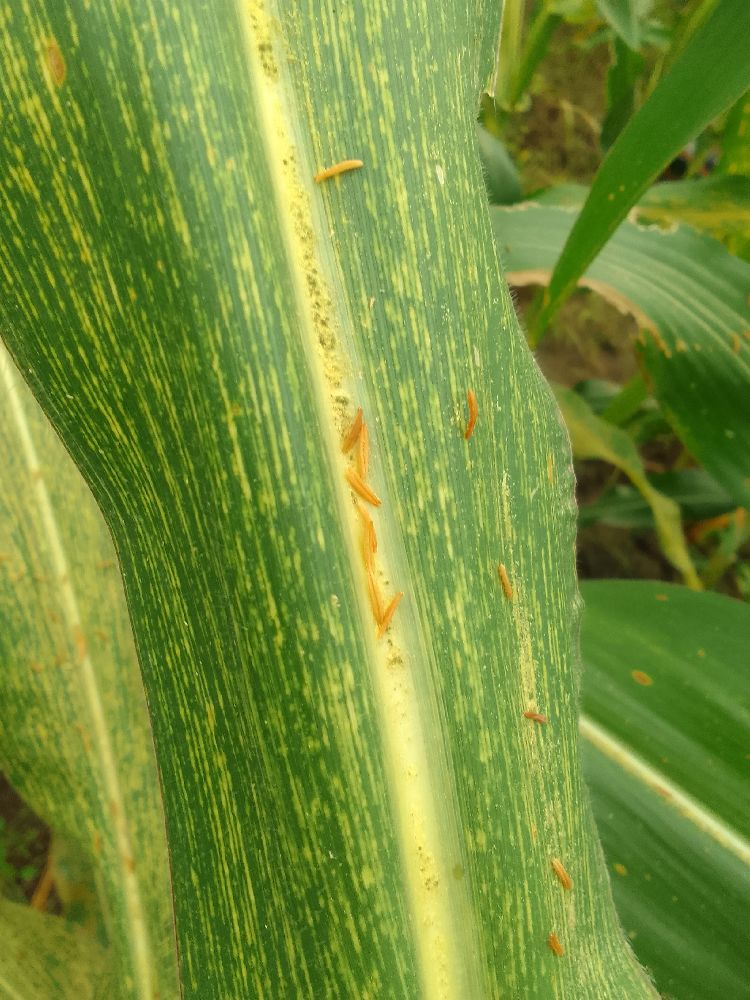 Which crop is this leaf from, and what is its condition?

maize, maize streak virus
